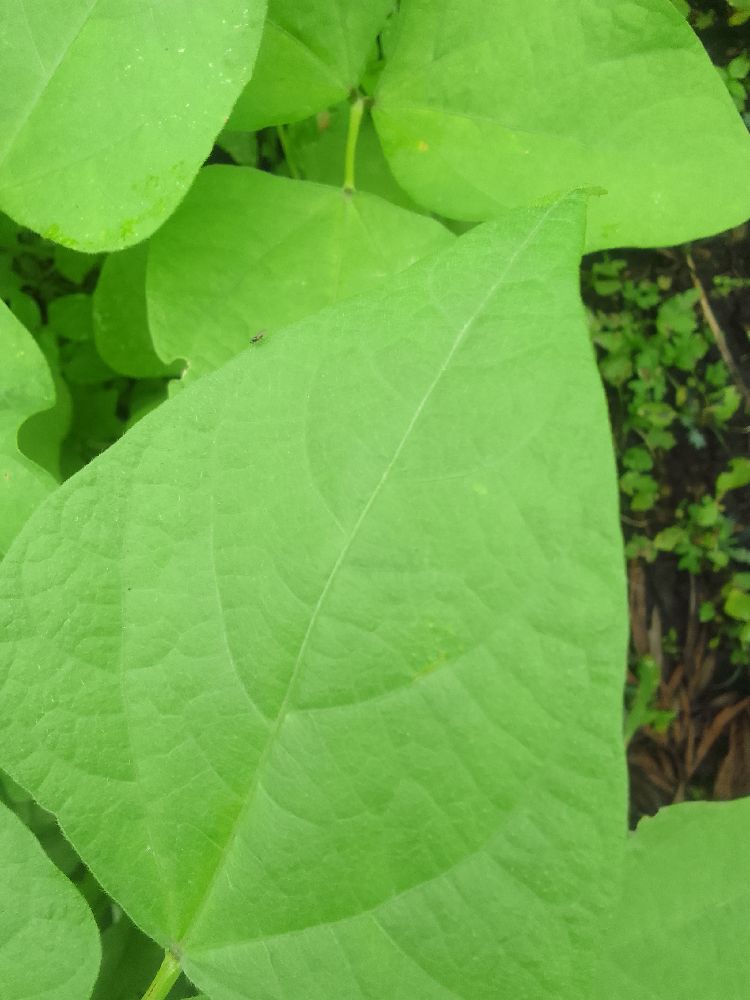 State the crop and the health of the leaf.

common bean, healthy
